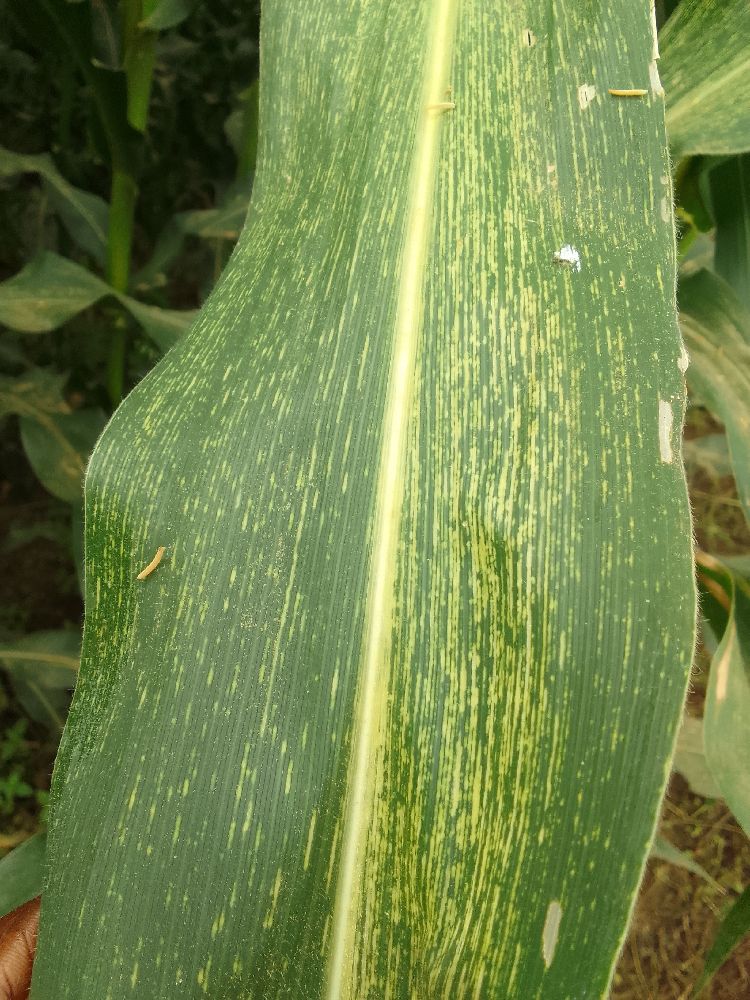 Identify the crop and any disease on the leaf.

maize, maize streak virus
